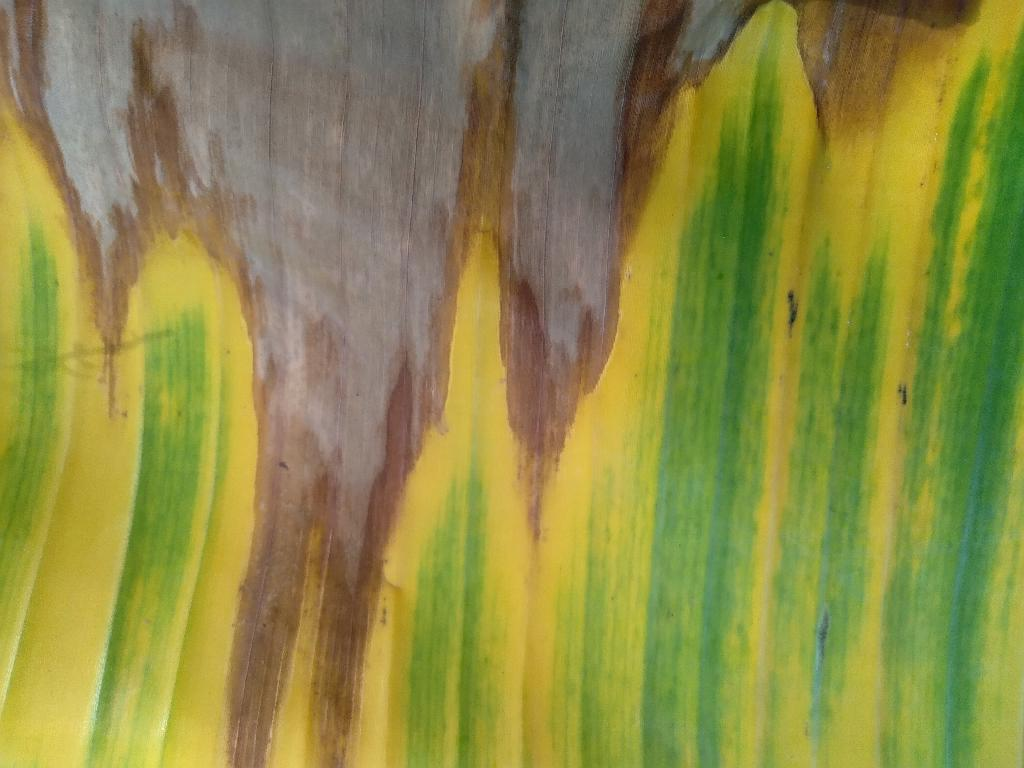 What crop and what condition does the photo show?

banana, fusarium wilt race 1
